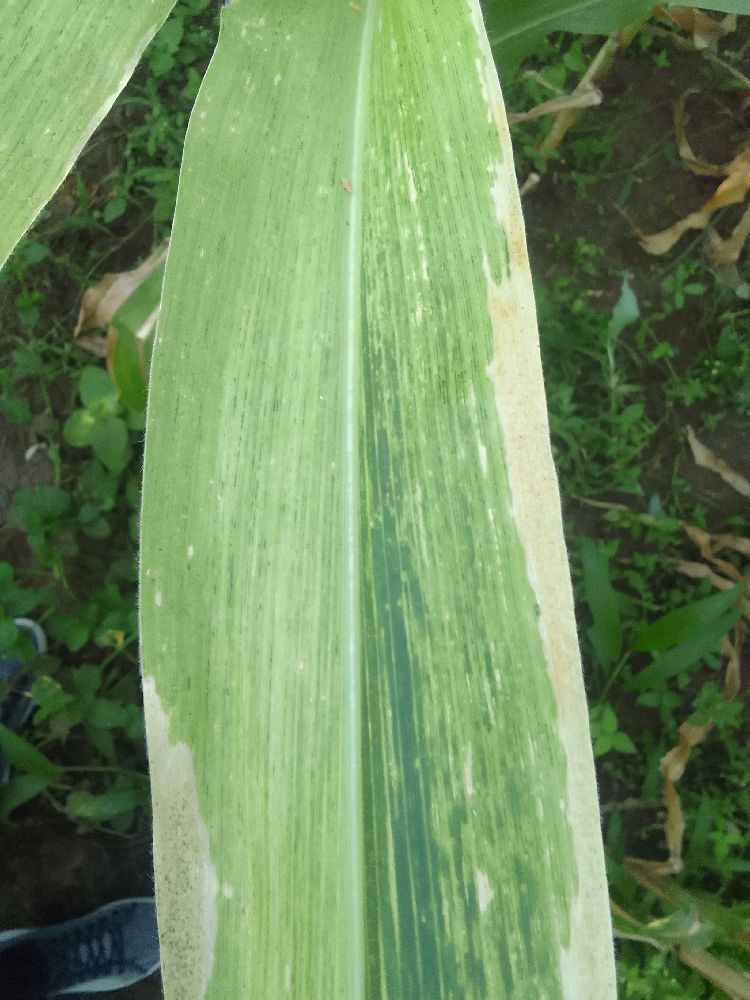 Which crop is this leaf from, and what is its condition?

maize, maize lethal necrosis
